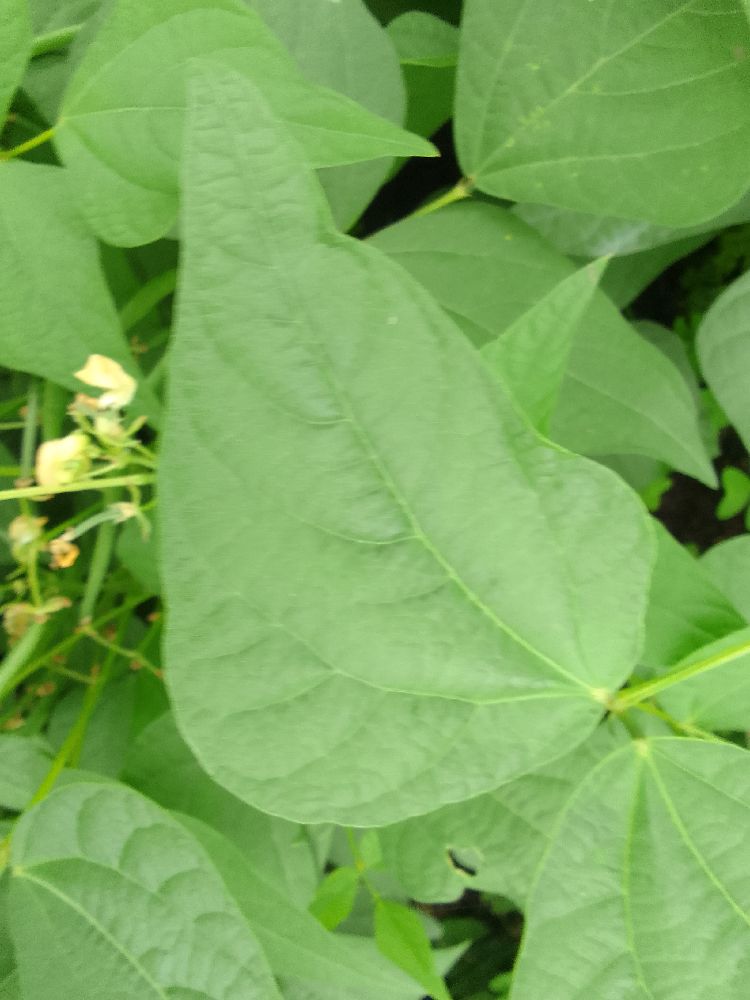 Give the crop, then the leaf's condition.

common bean, healthy
